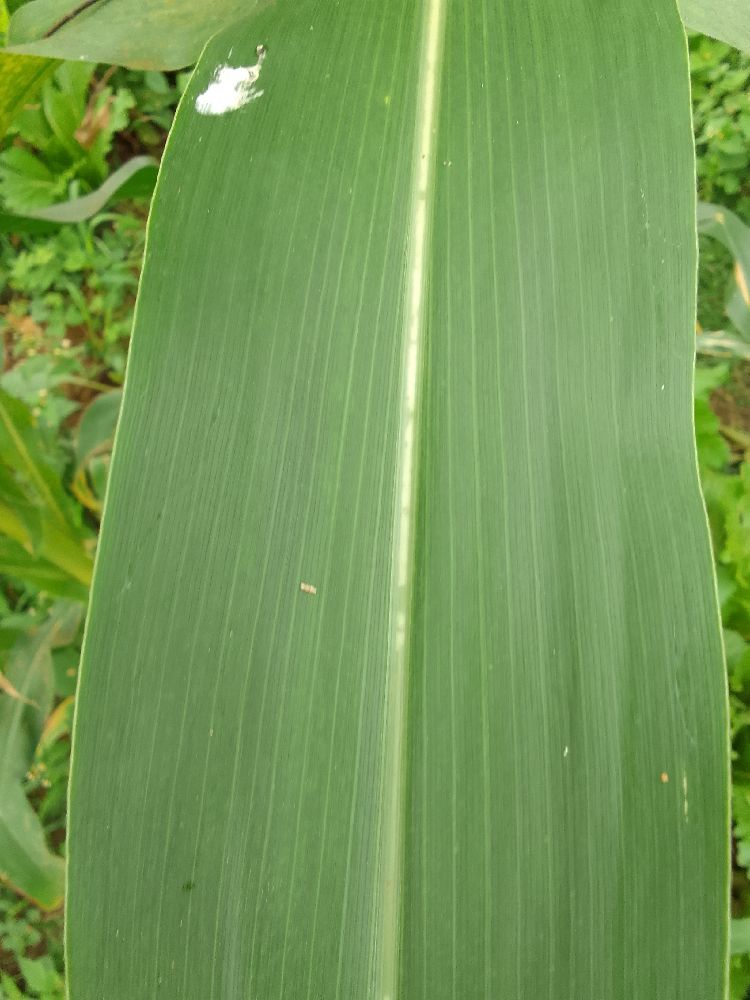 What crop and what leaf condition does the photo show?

maize, healthy
